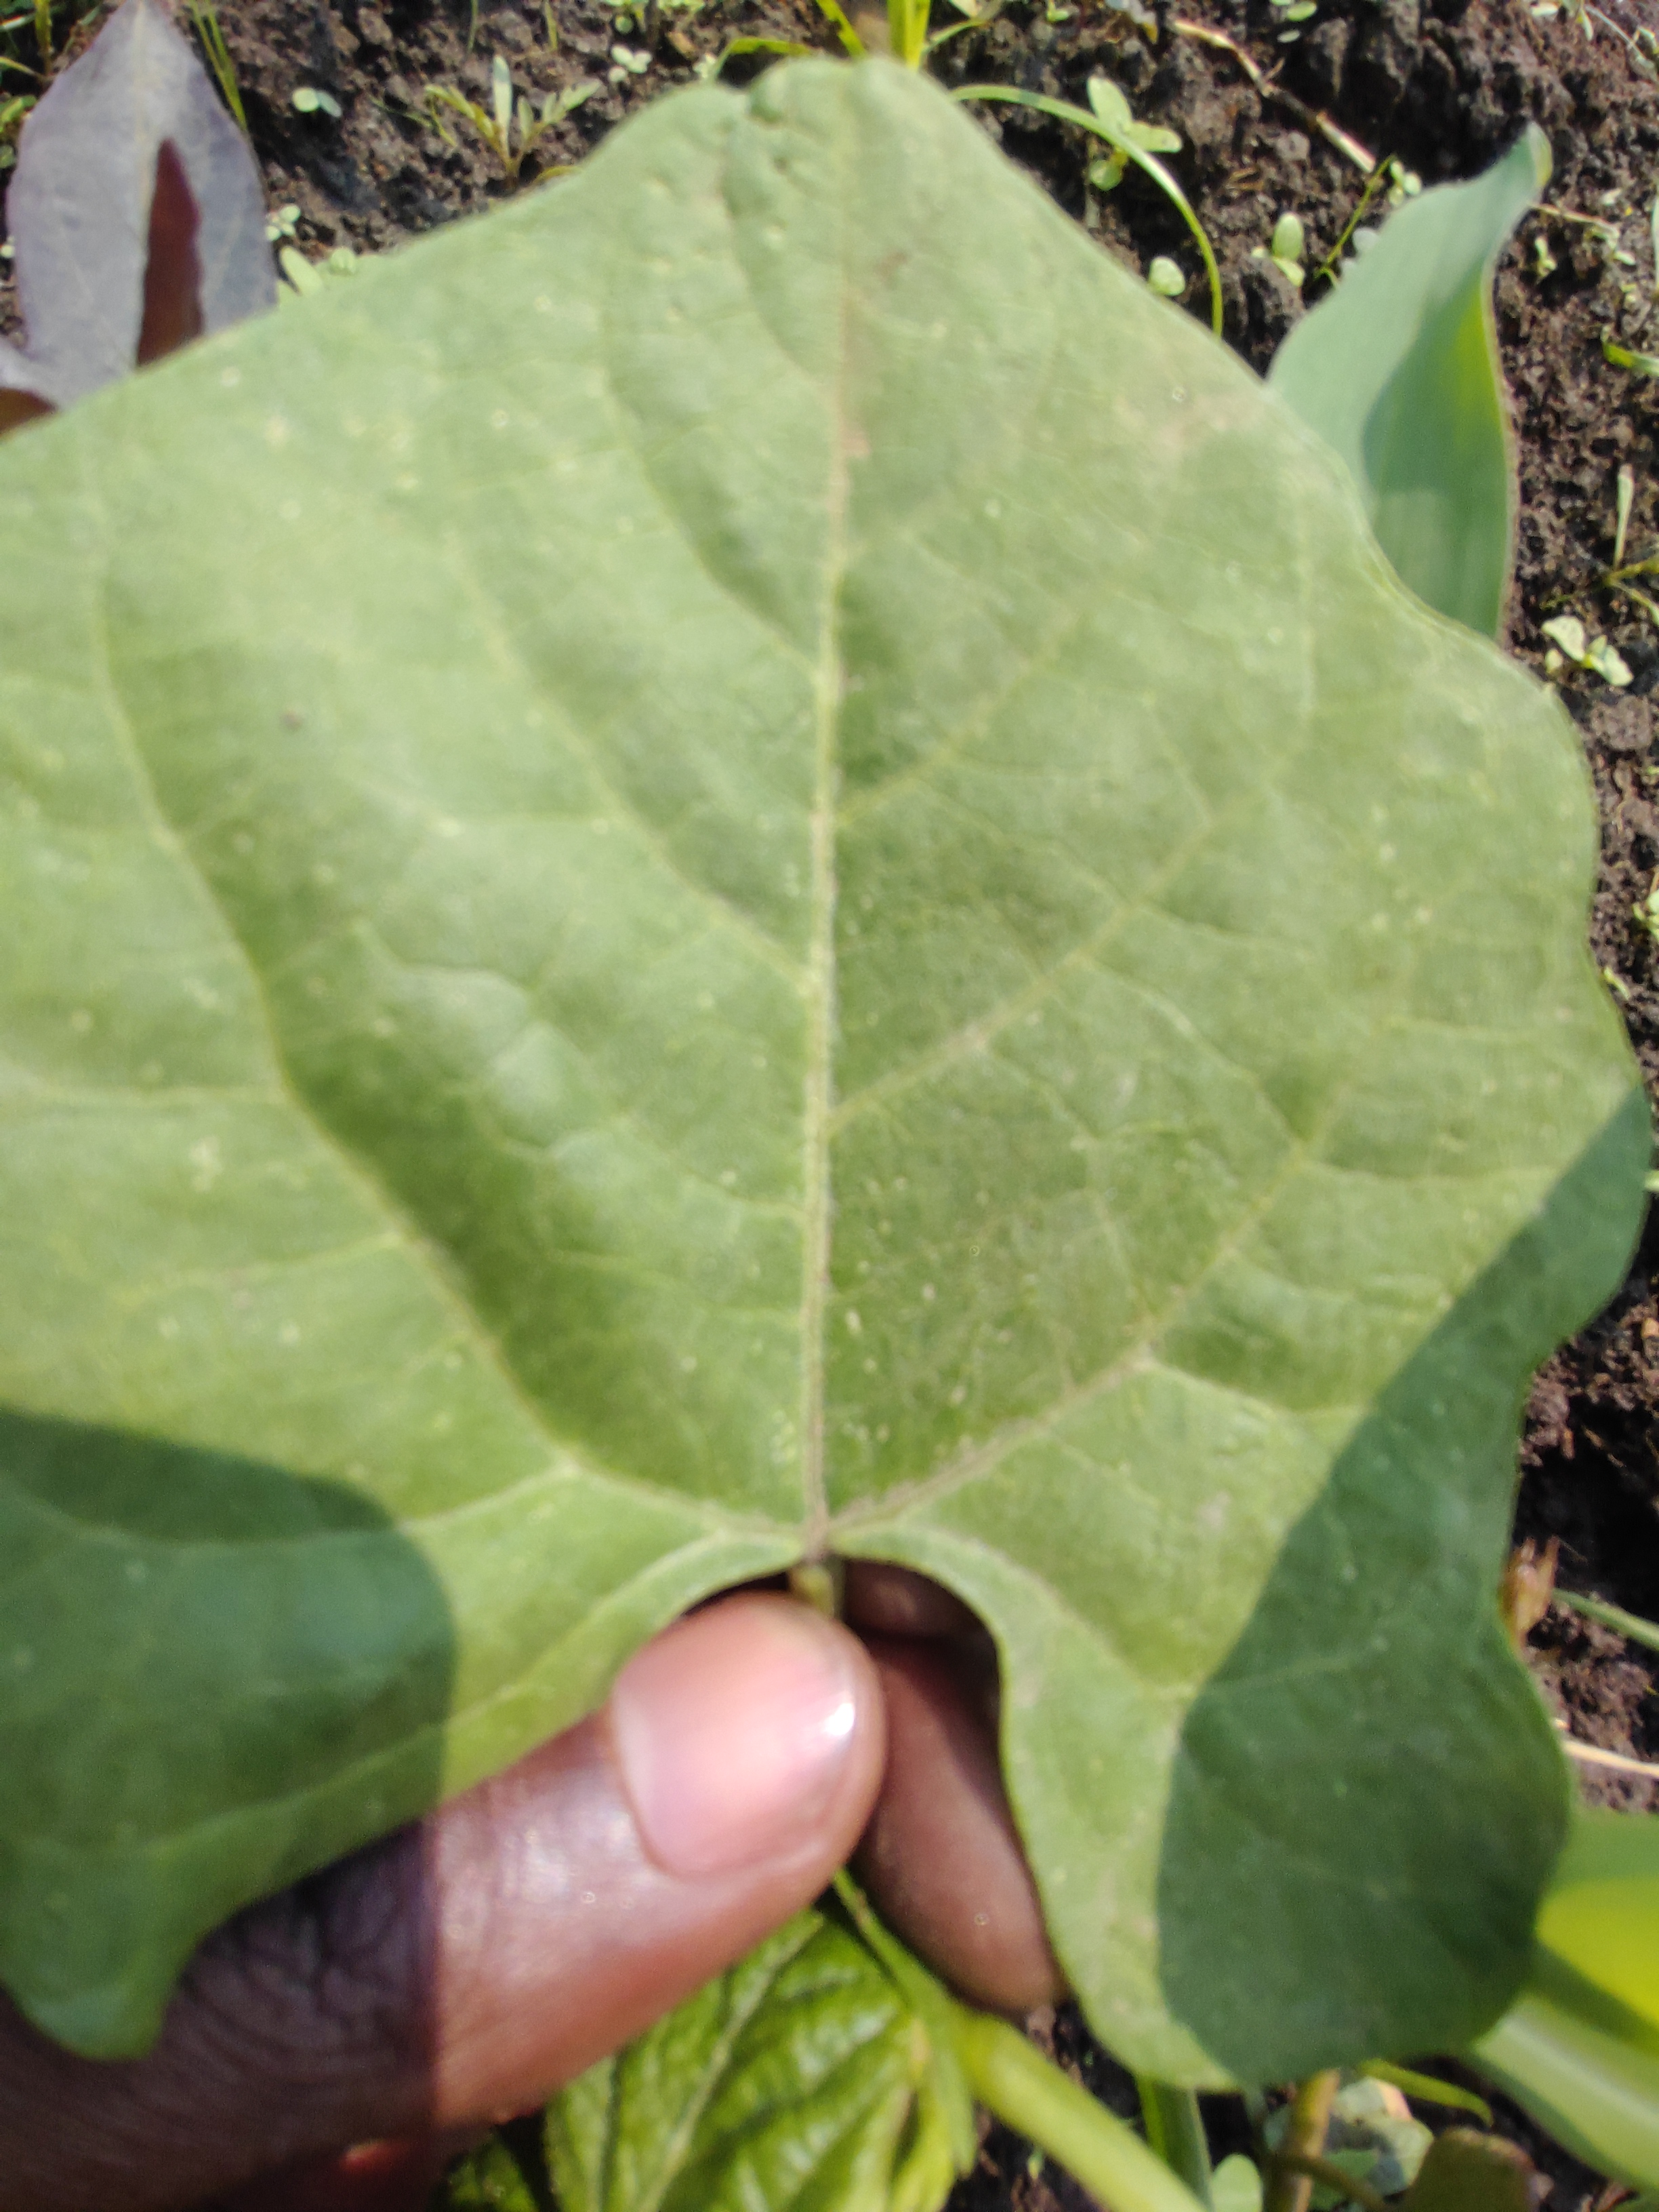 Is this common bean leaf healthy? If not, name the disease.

healthy
